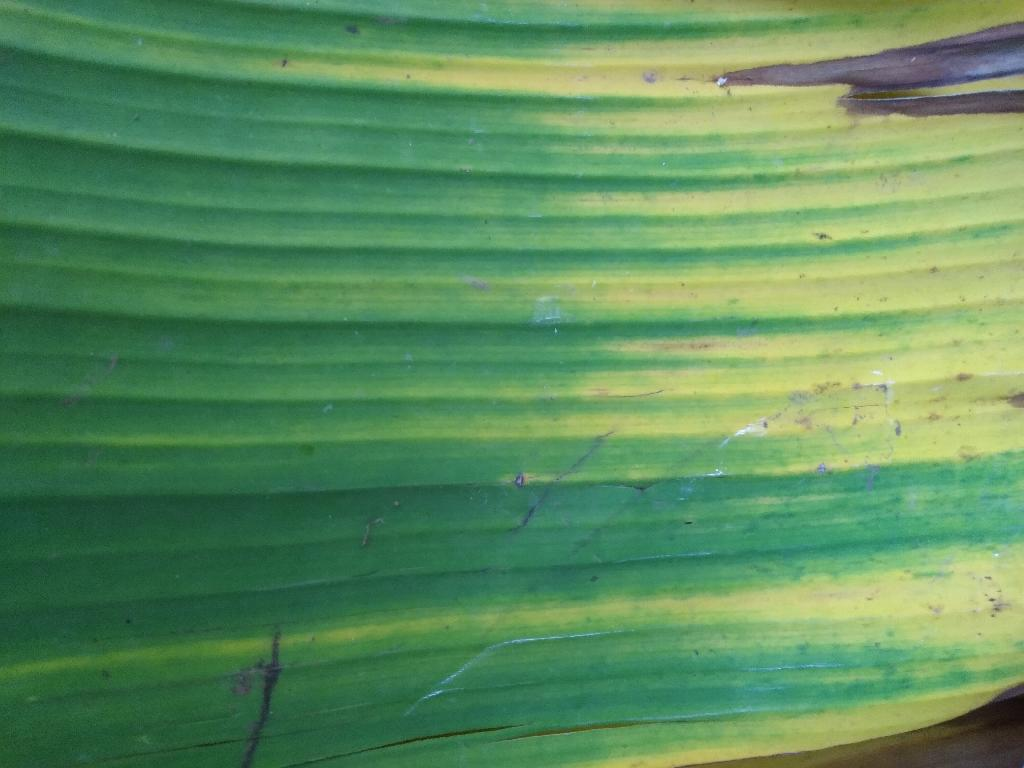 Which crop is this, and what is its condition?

banana, fusarium wilt race 1
